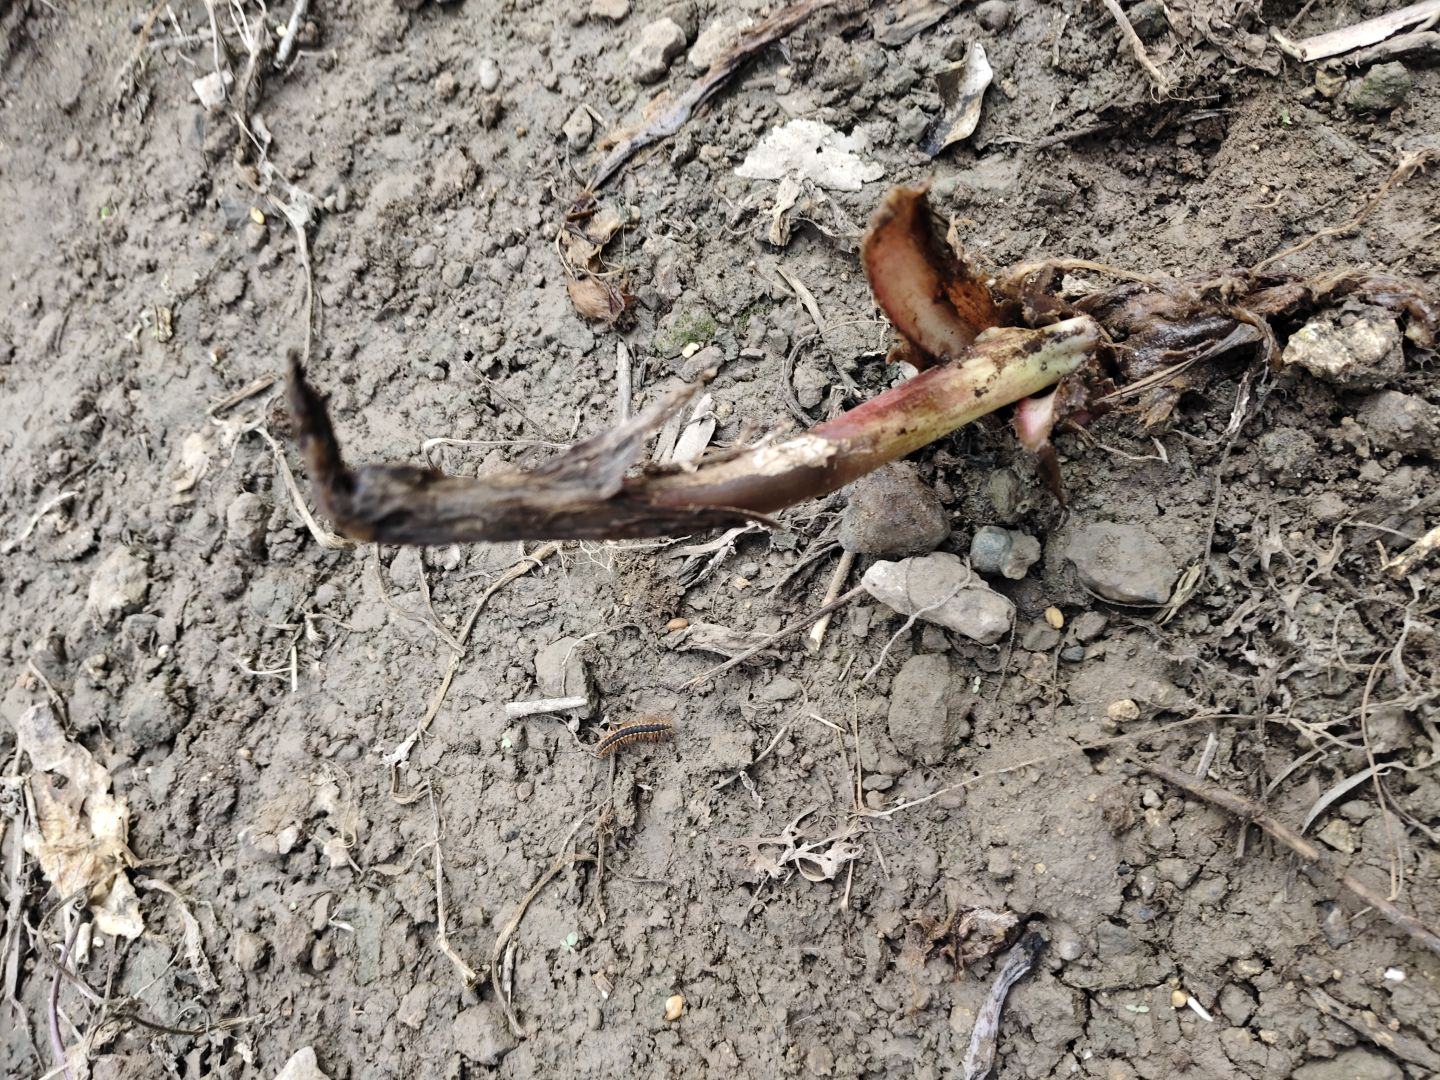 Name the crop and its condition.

taro, root rot
